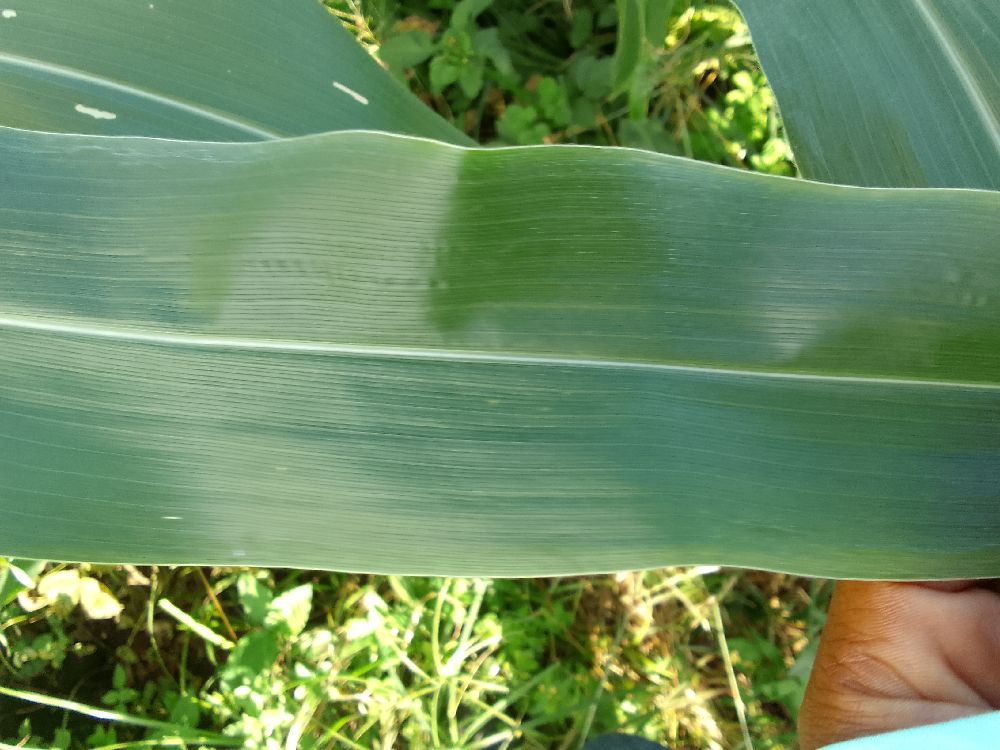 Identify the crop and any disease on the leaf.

maize, healthy
